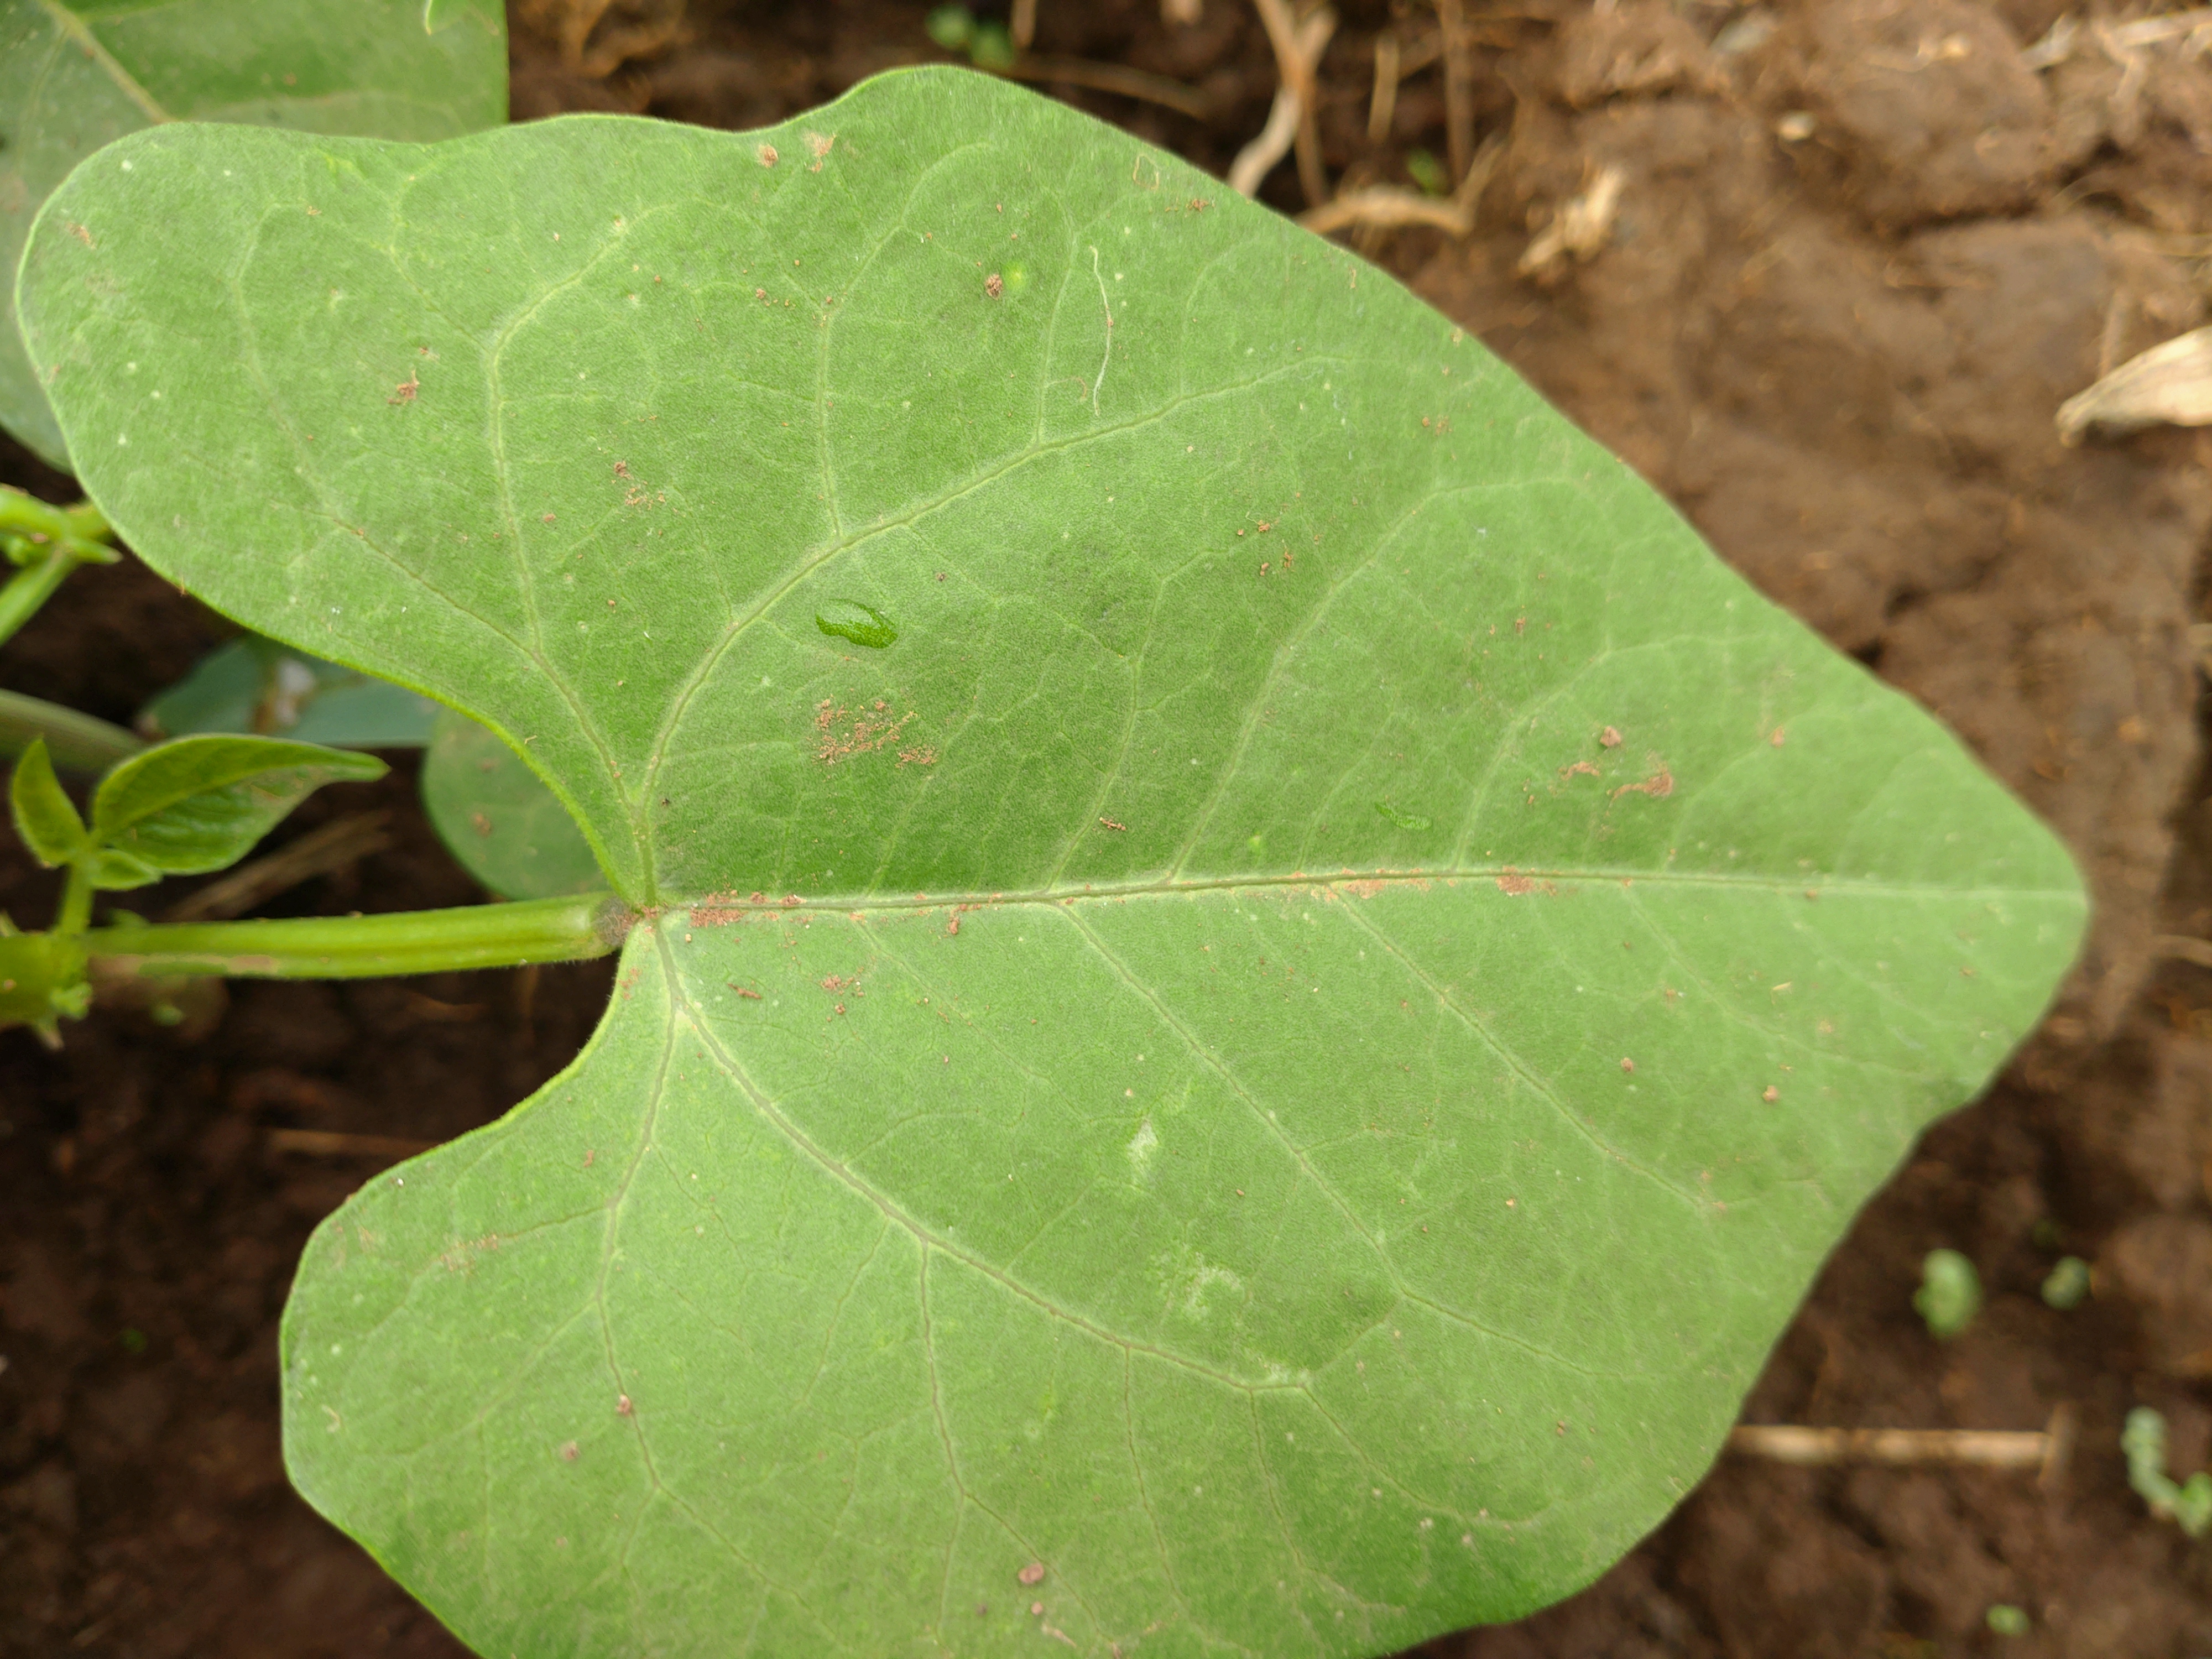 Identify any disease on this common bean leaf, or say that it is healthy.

healthy
